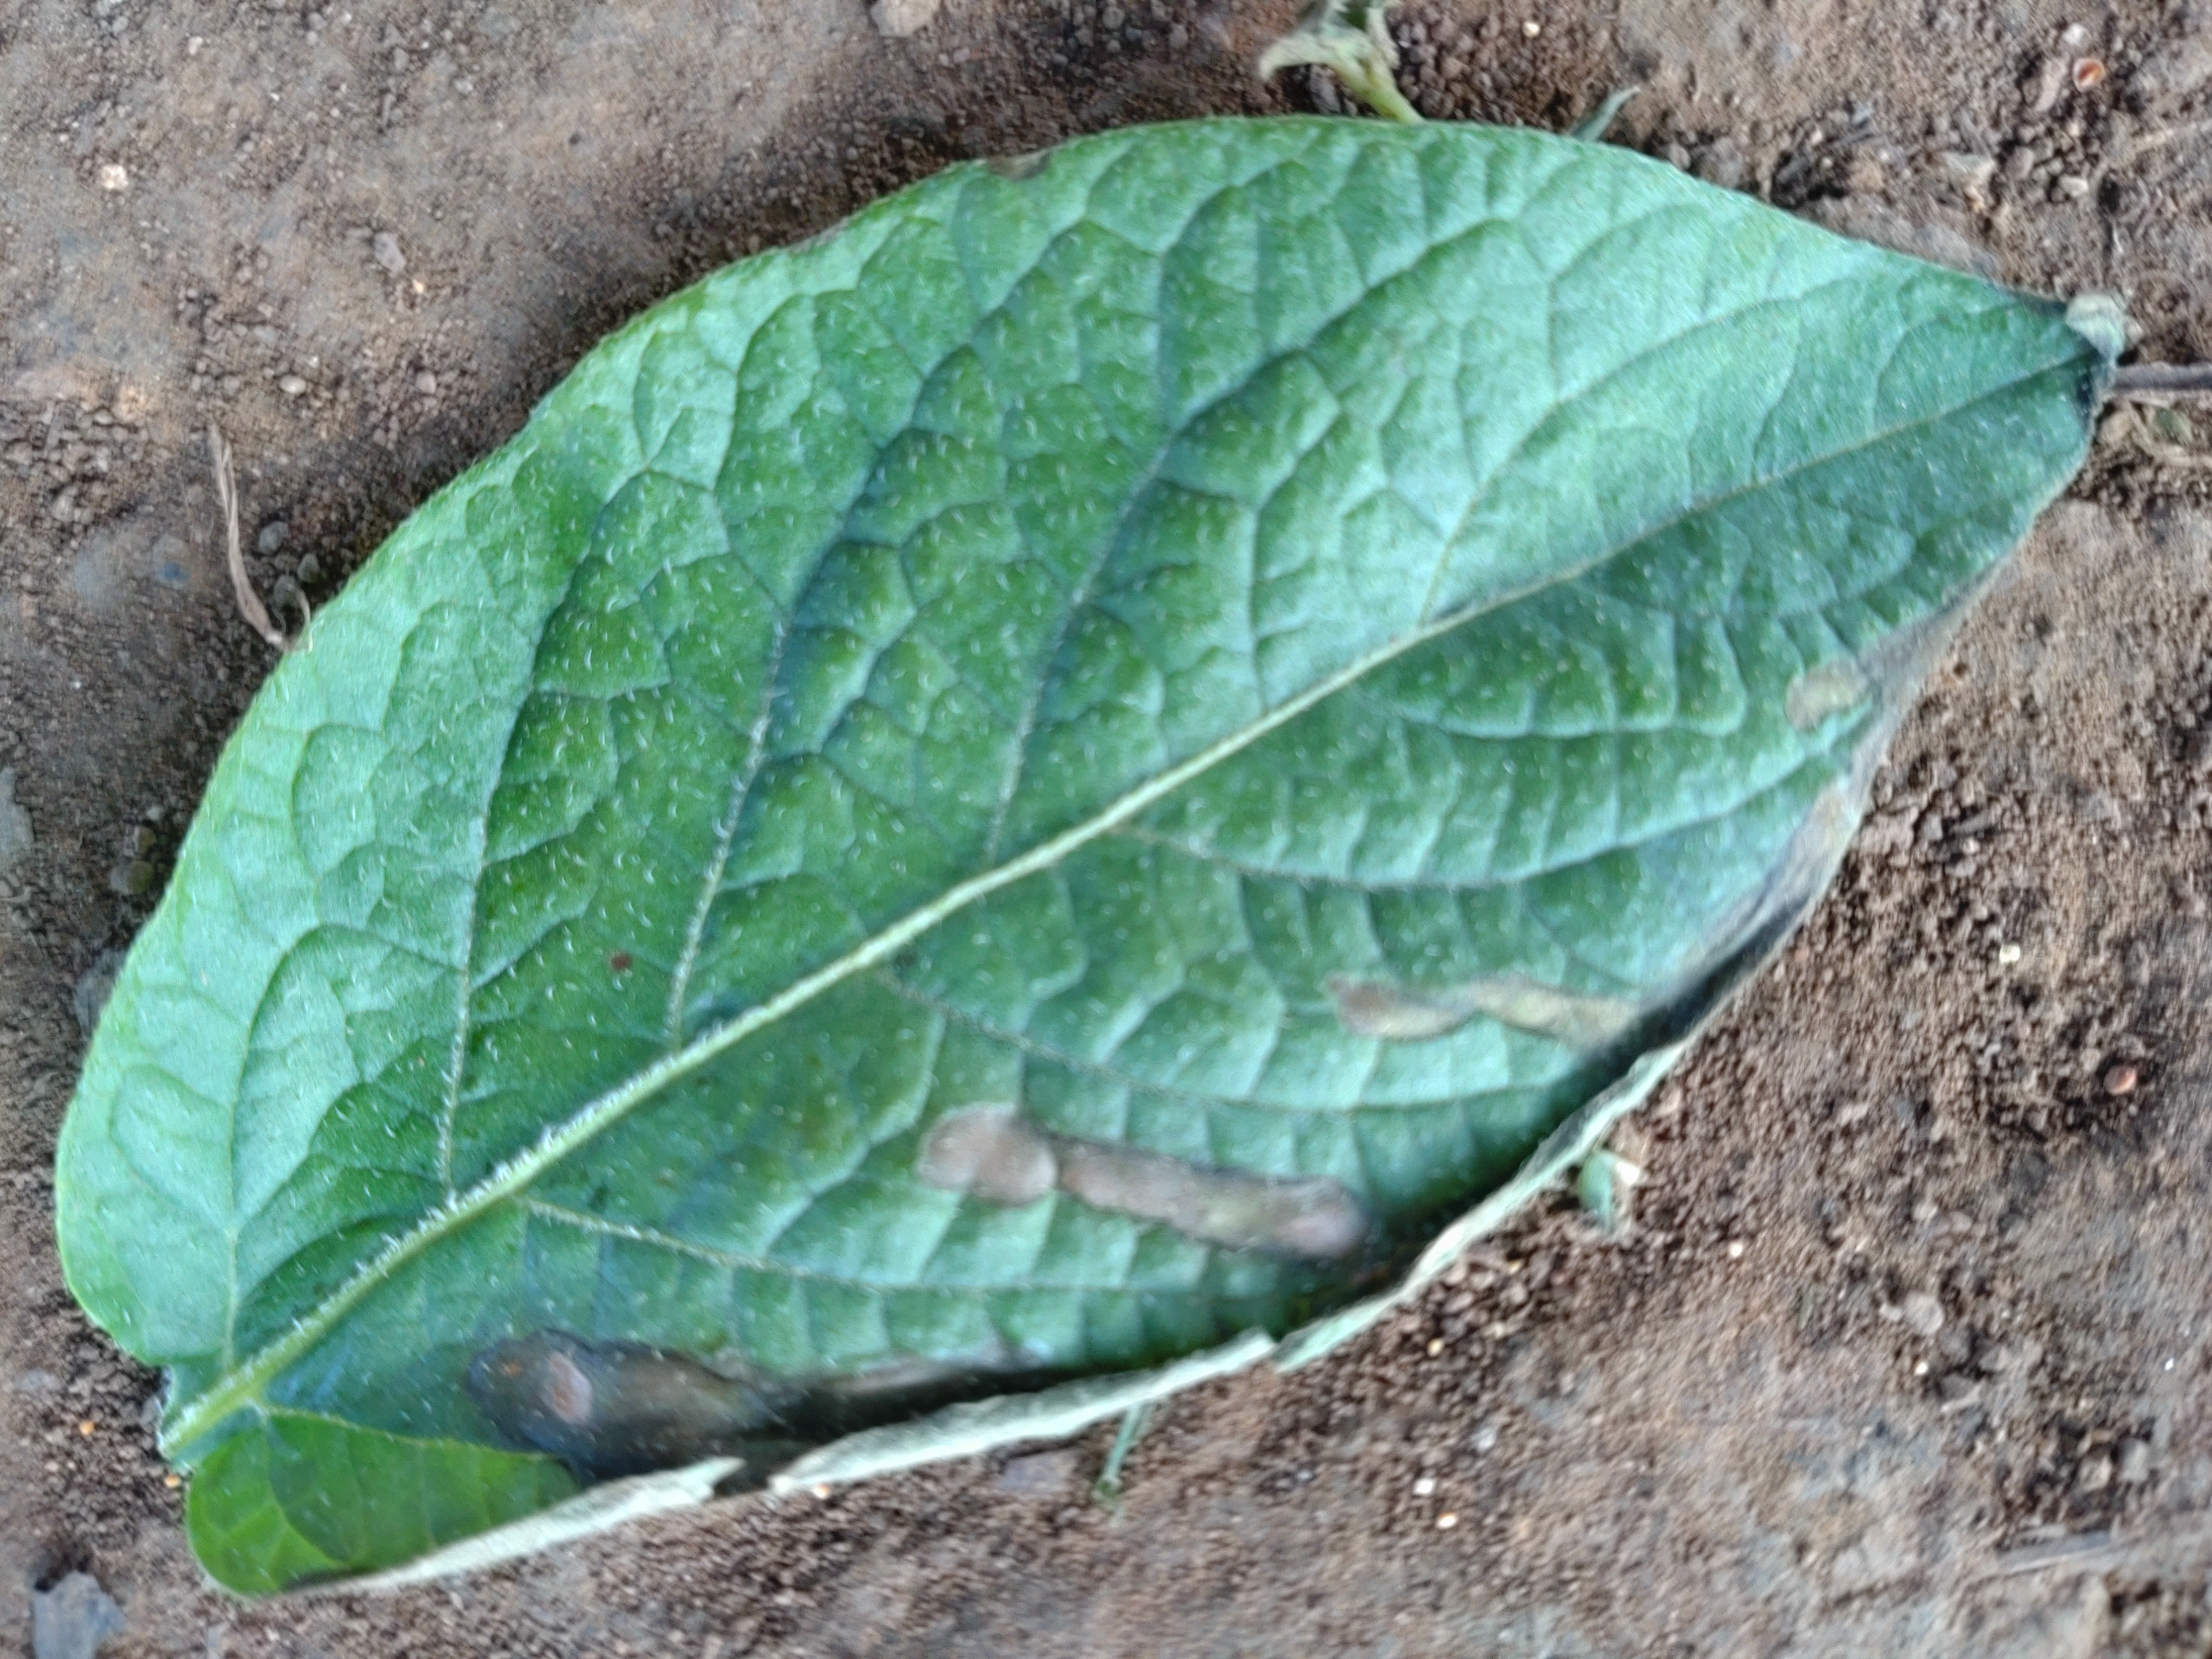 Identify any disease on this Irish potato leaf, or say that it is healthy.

early blight
